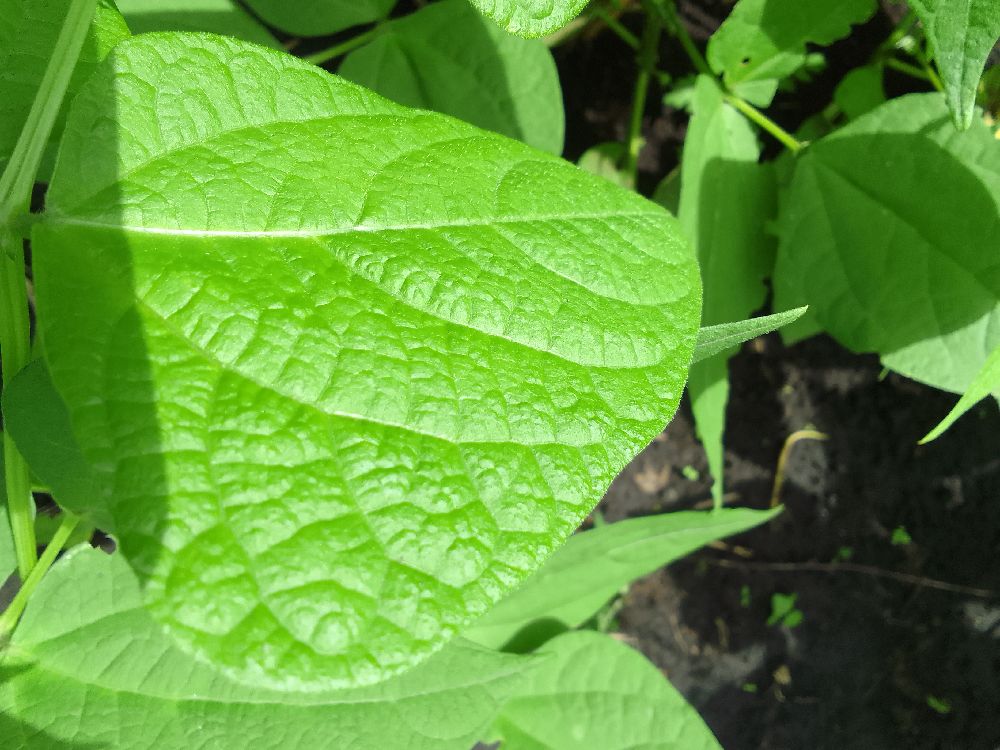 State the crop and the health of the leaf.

common bean, healthy
